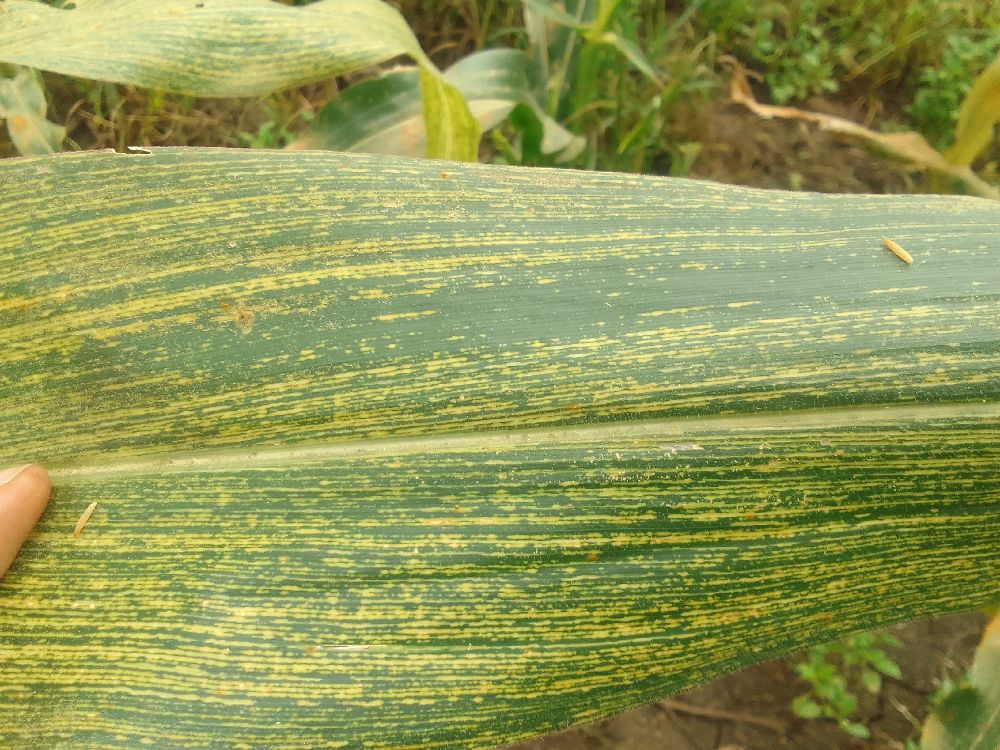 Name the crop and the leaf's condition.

maize, maize streak virus
